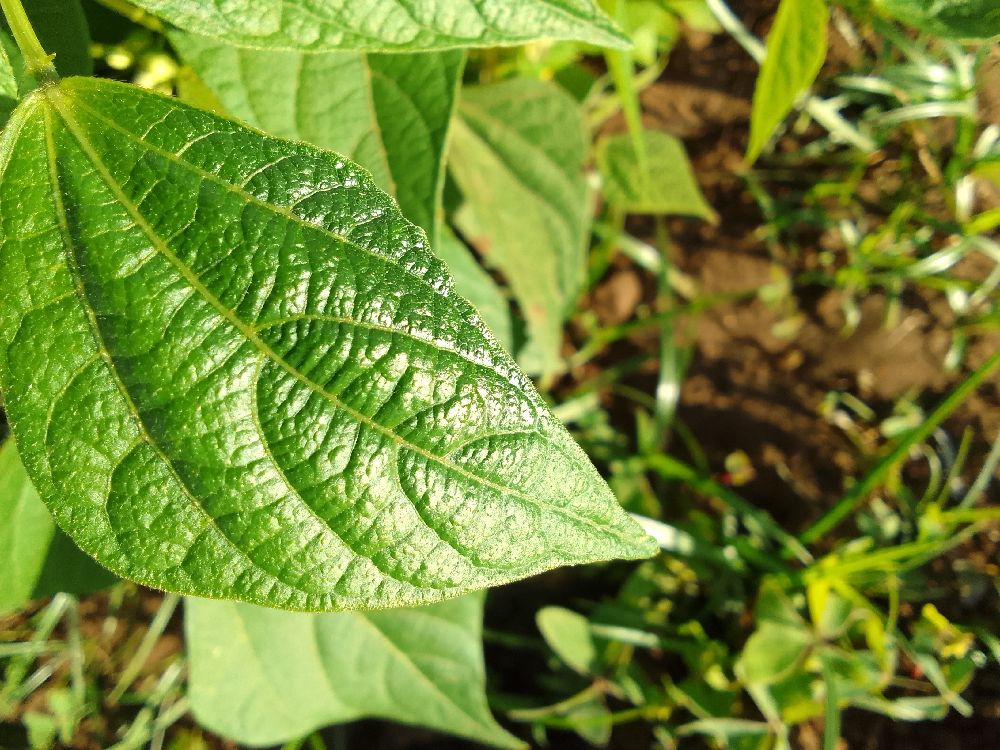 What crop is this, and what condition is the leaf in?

common bean, healthy
